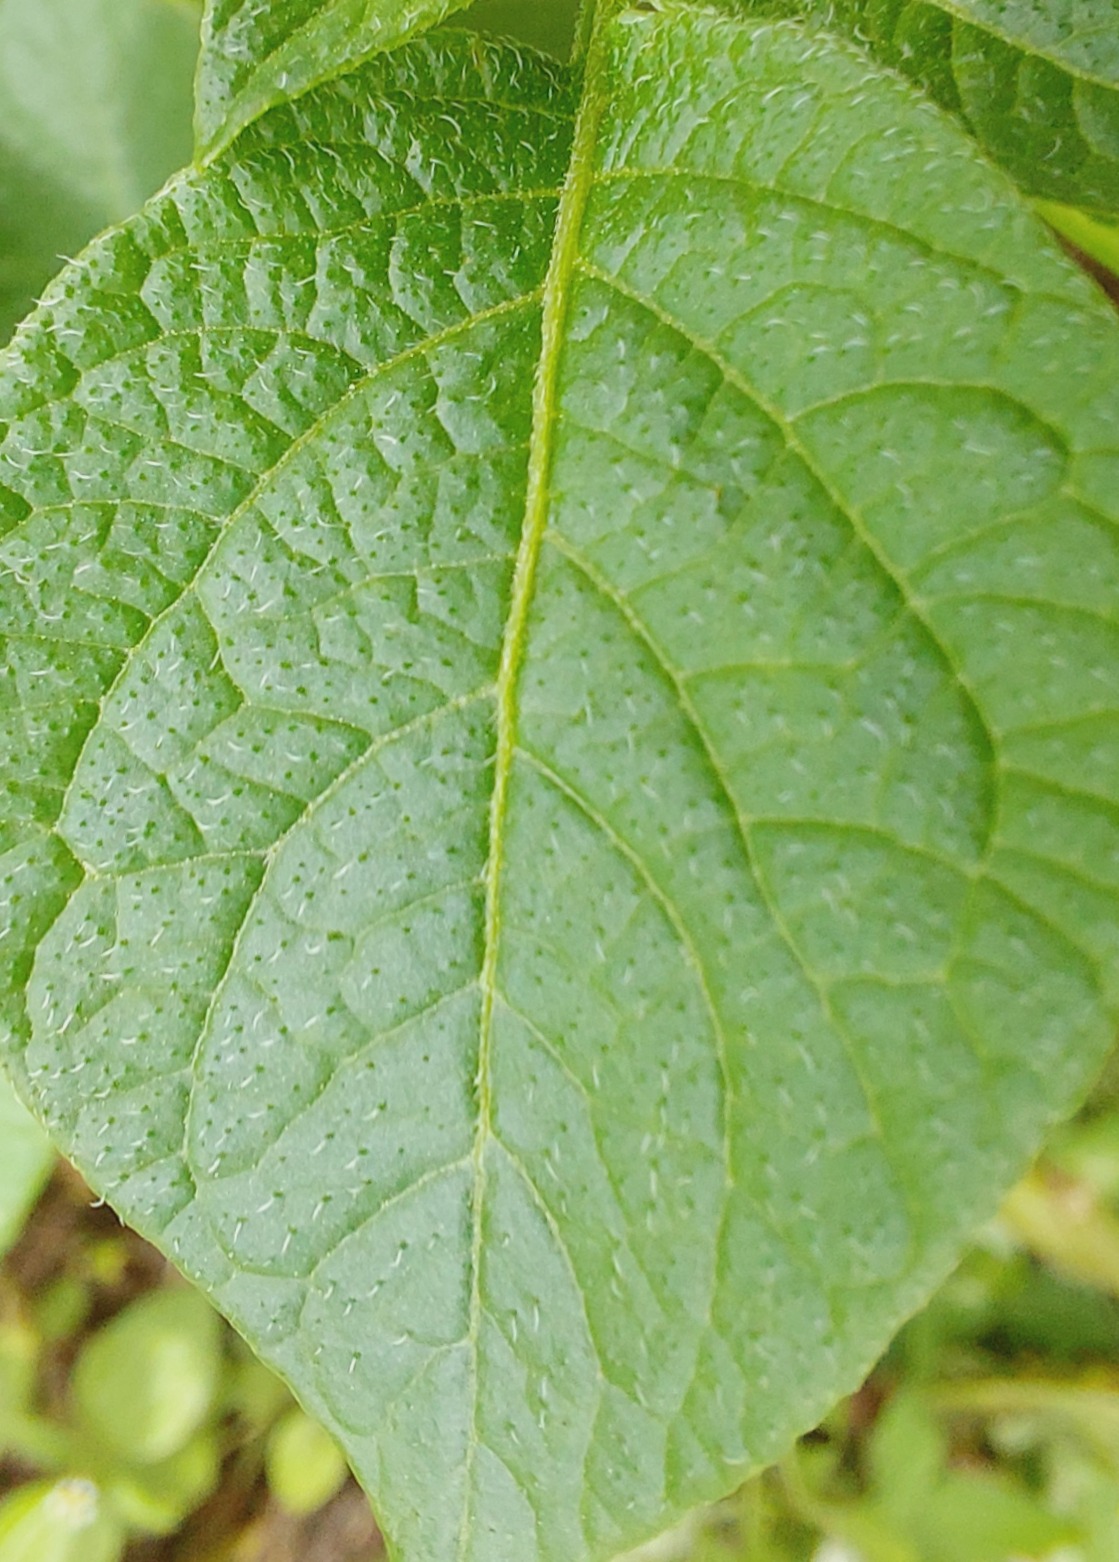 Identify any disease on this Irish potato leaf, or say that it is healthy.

healthy
